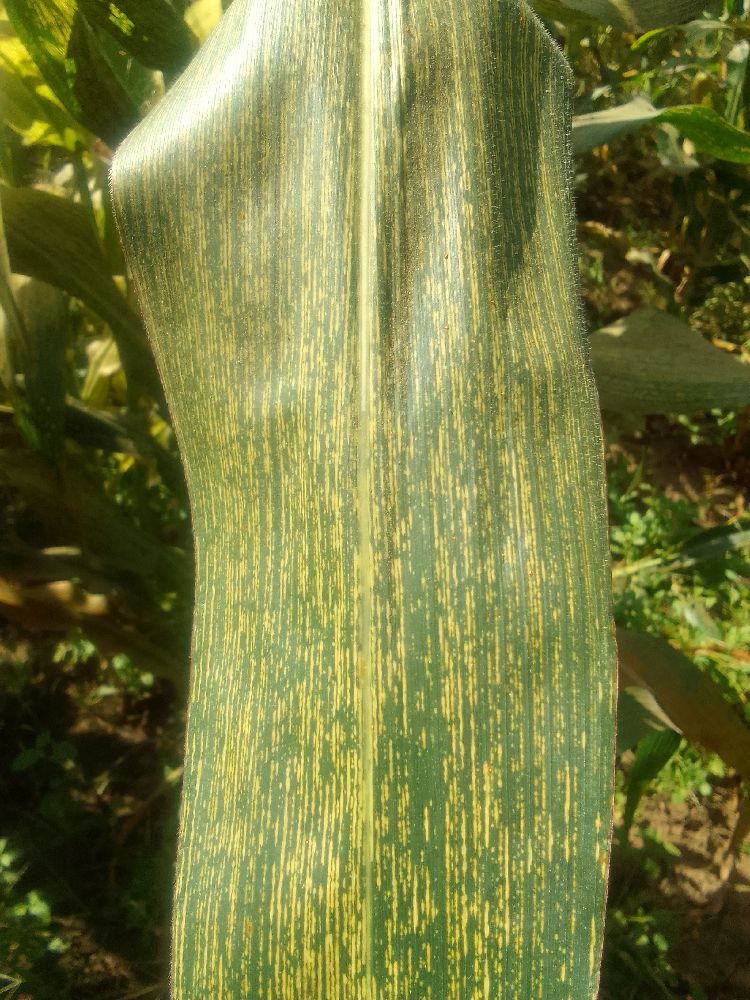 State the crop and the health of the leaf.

maize, maize streak virus
